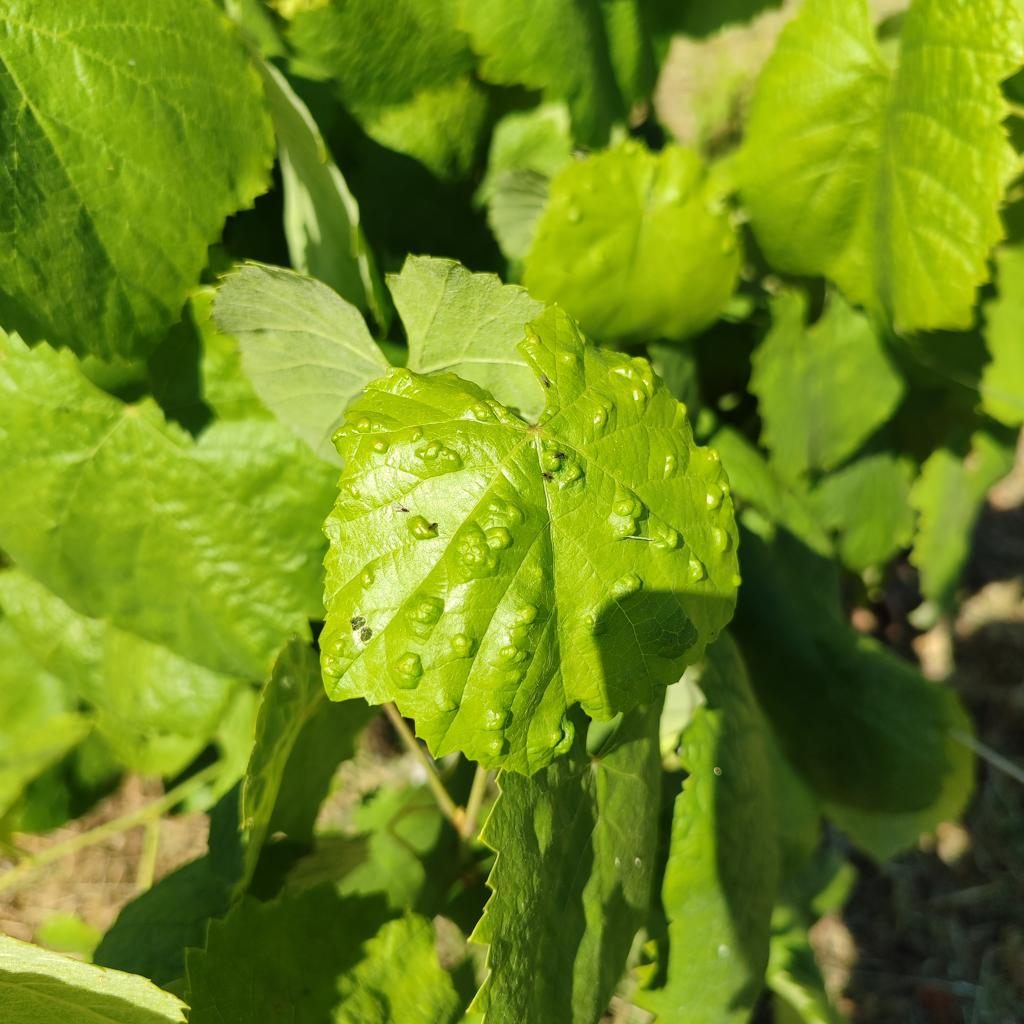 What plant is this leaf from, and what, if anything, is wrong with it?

grapevine, erineum mite
